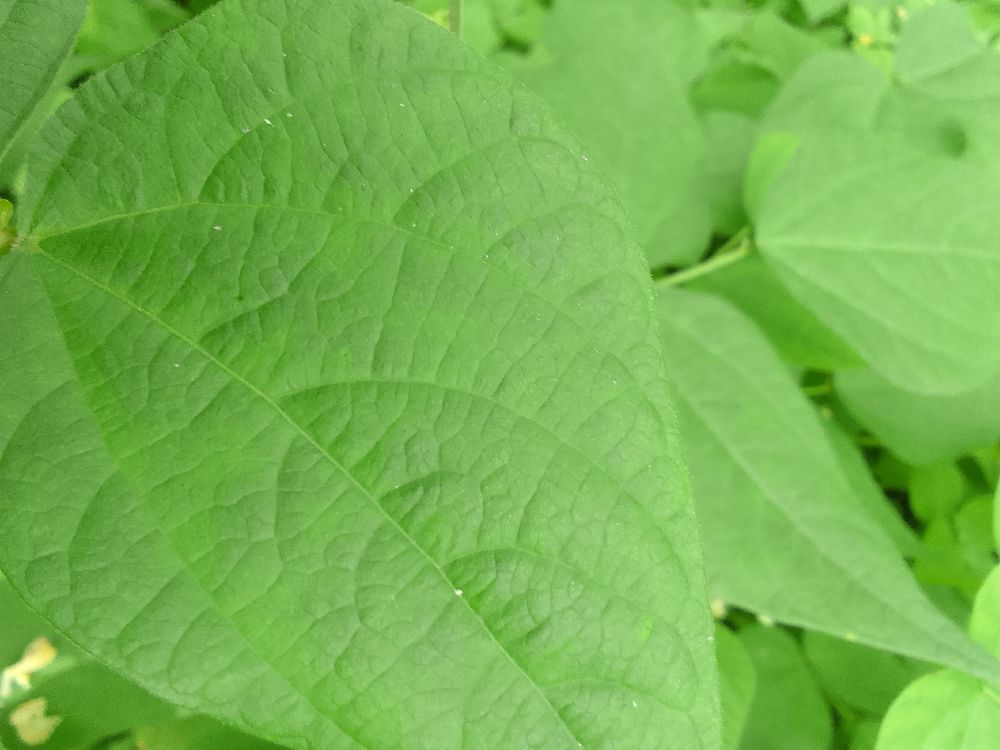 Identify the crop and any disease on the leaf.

common bean, healthy
